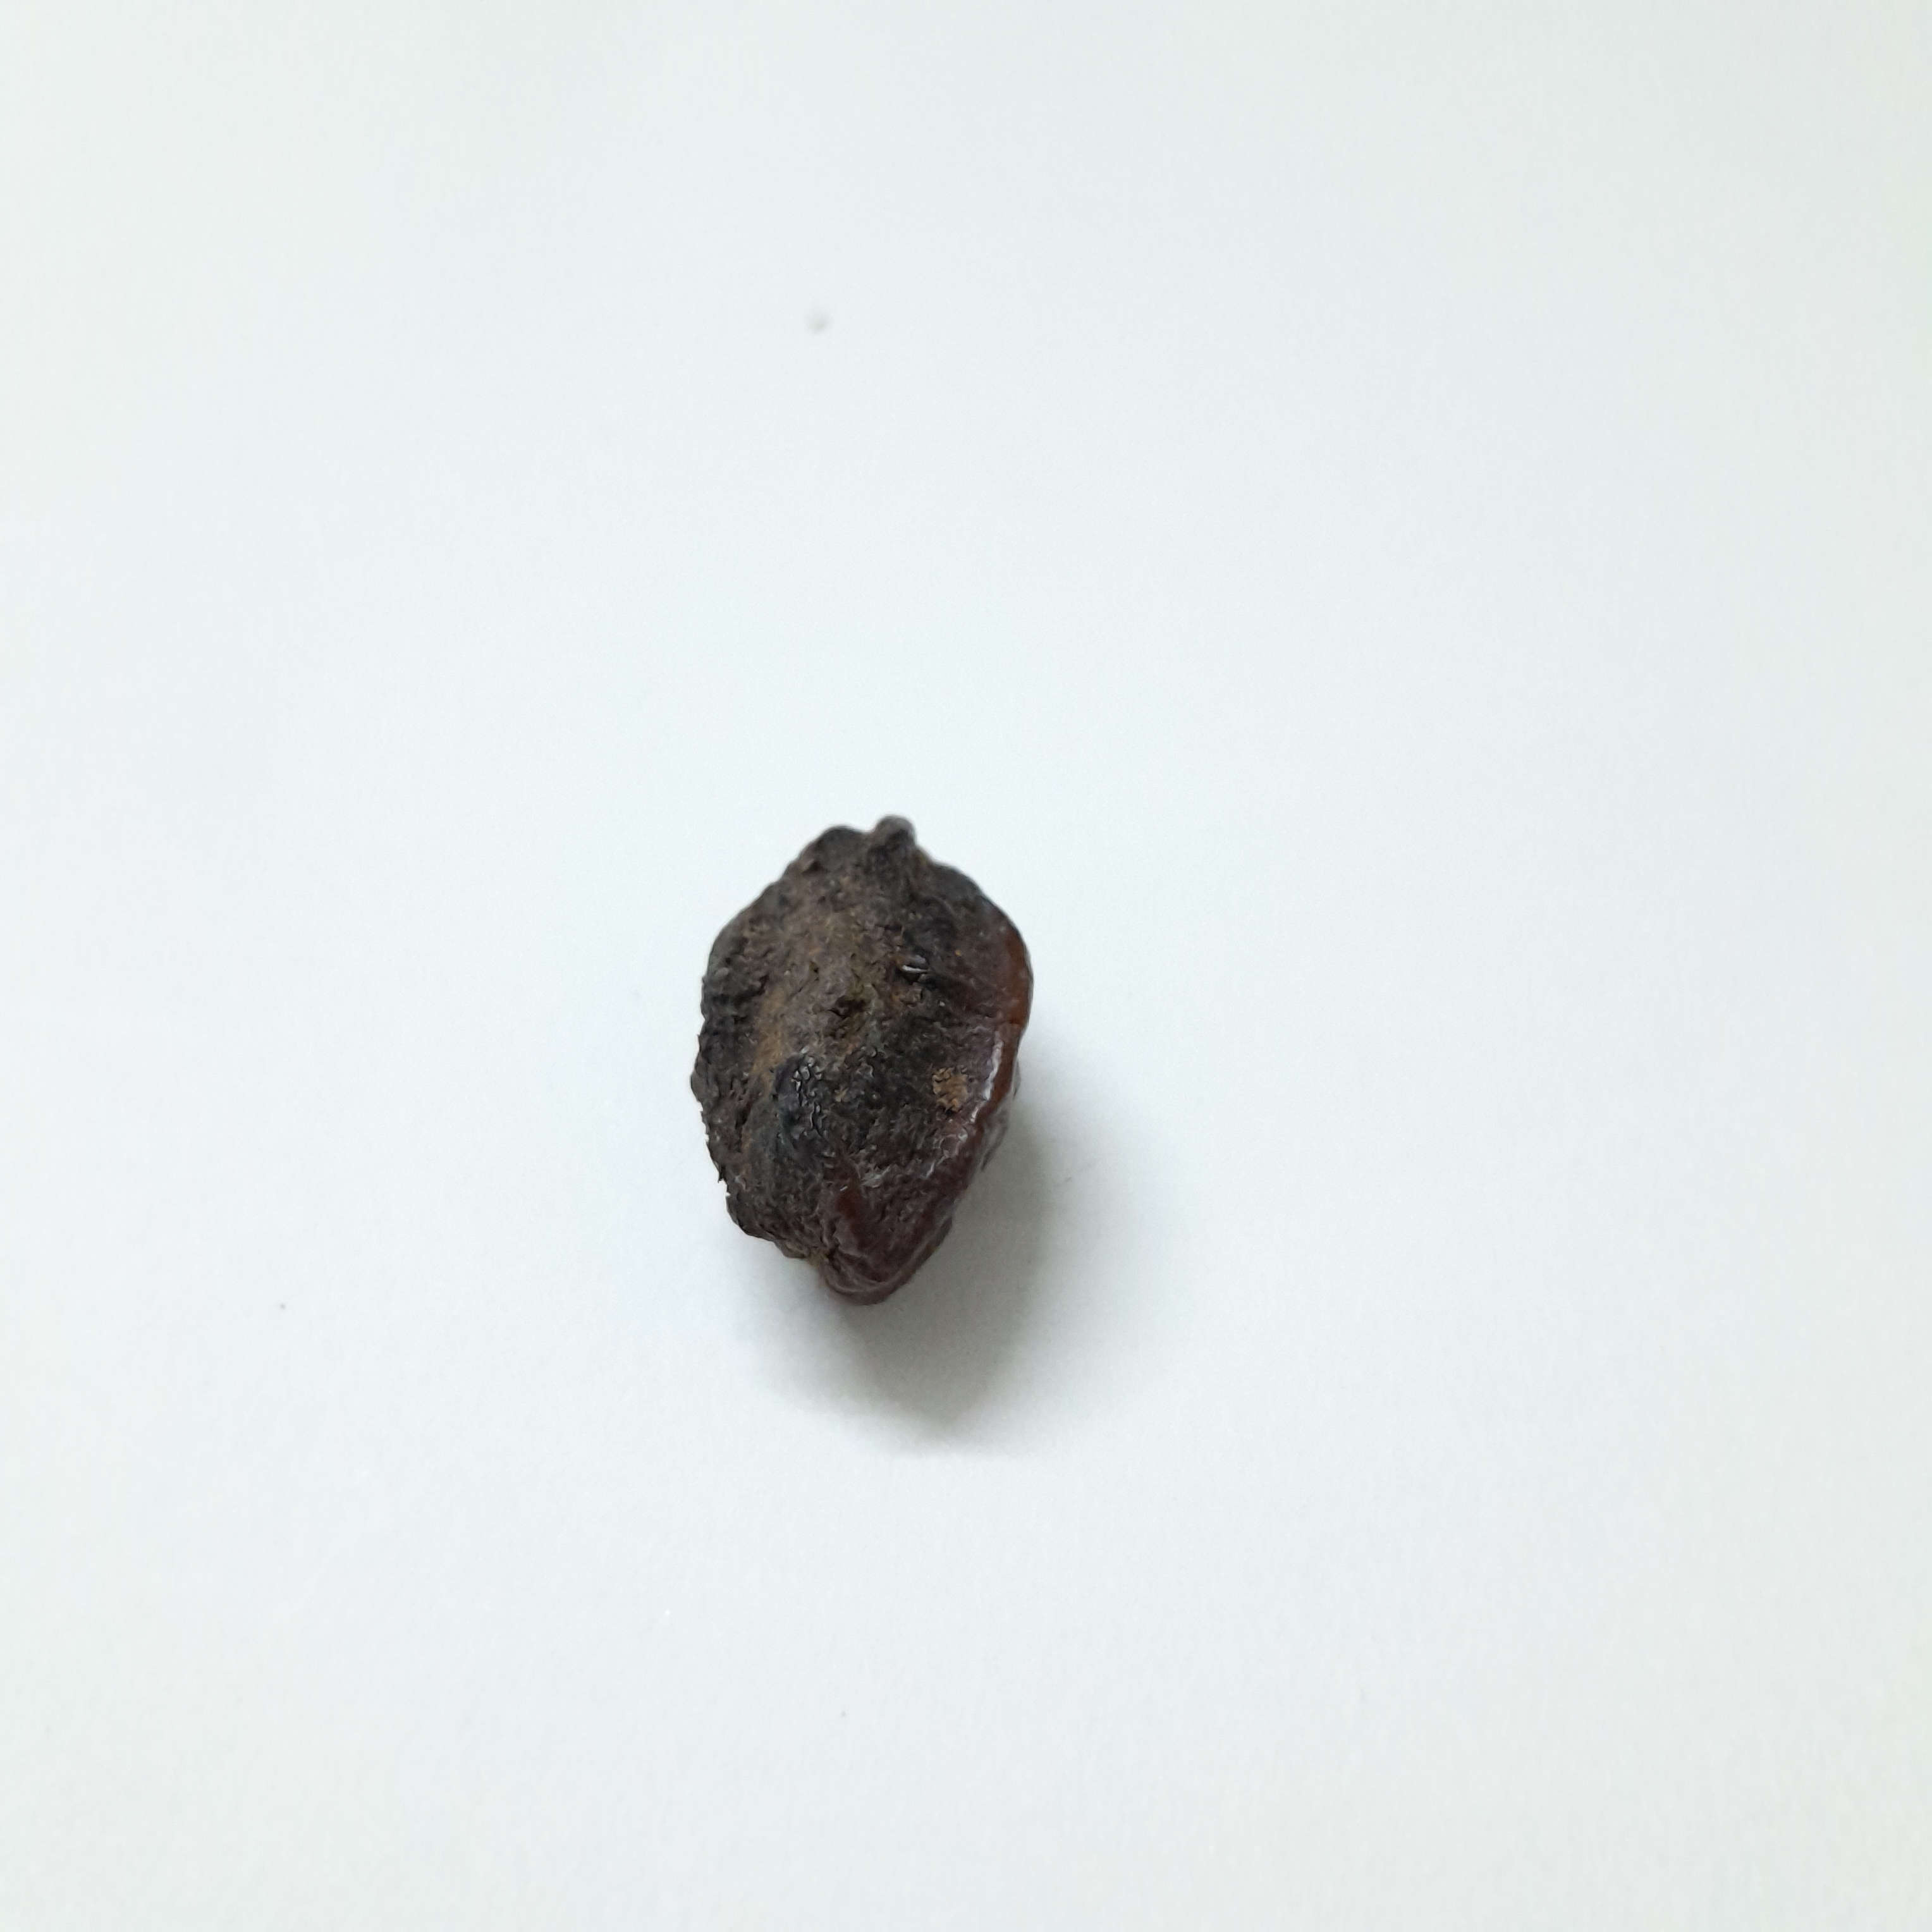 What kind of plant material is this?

kadukharik
